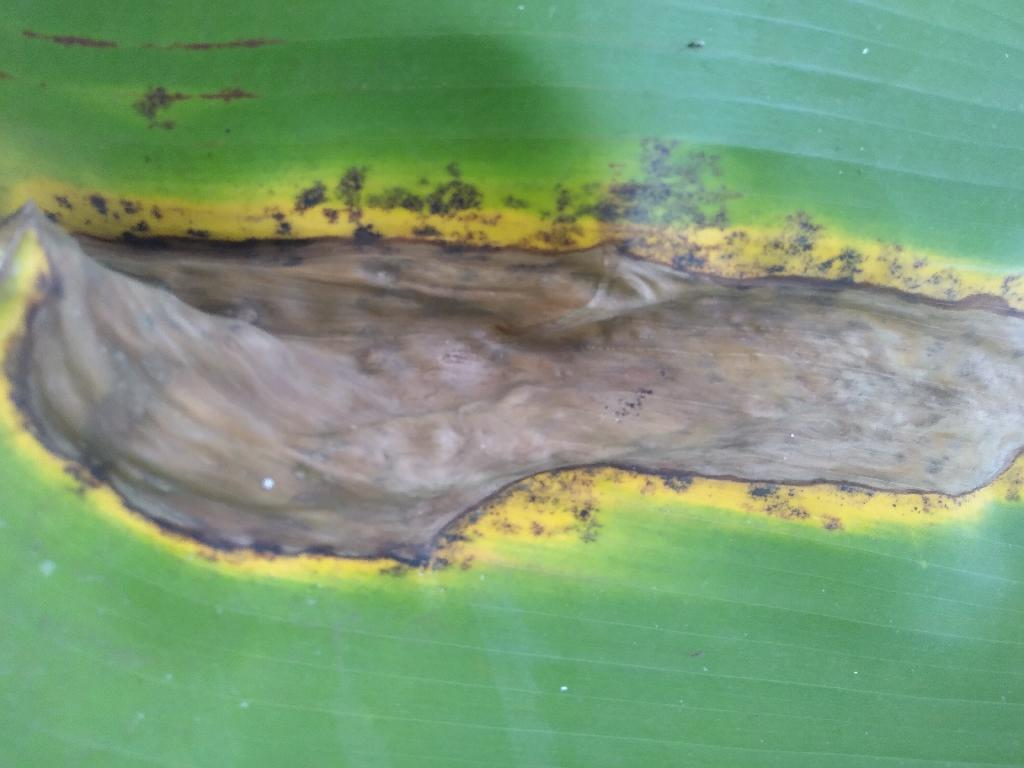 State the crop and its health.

banana, black sigatoka
